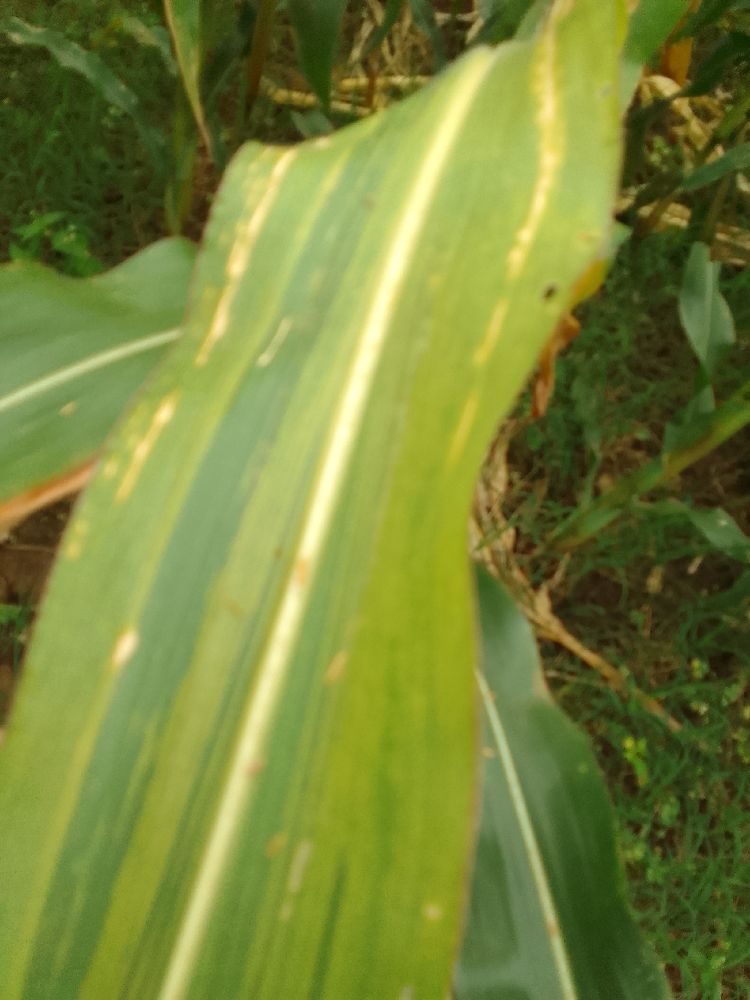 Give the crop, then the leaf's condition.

maize, maize lethal necrosis
